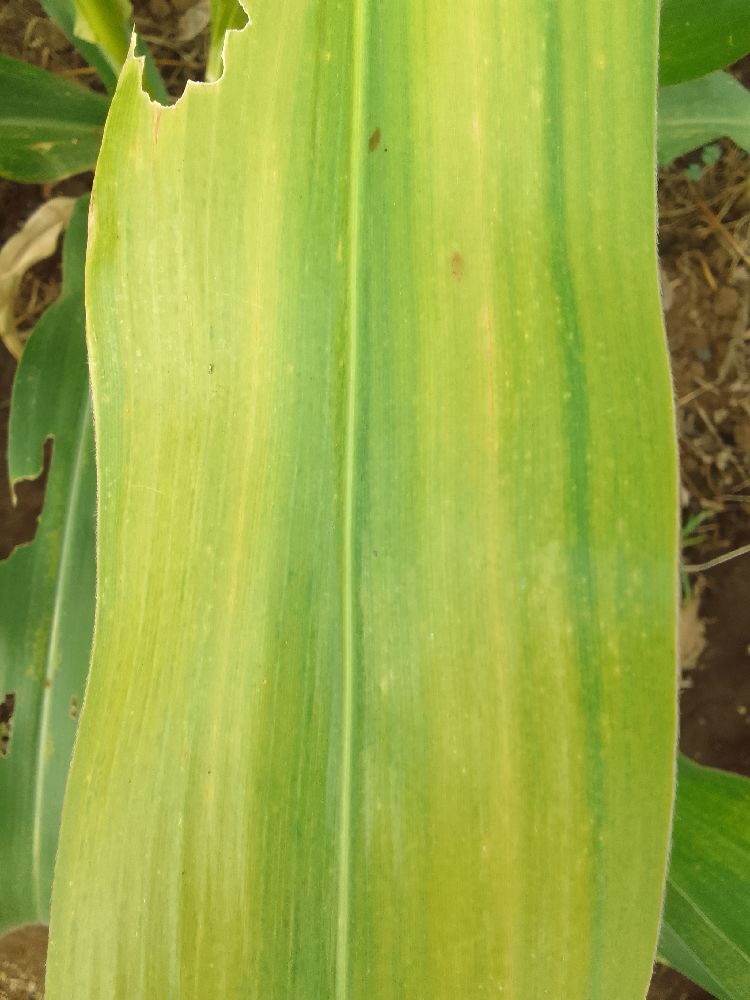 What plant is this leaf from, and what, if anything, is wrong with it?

maize, maize lethal necrosis
